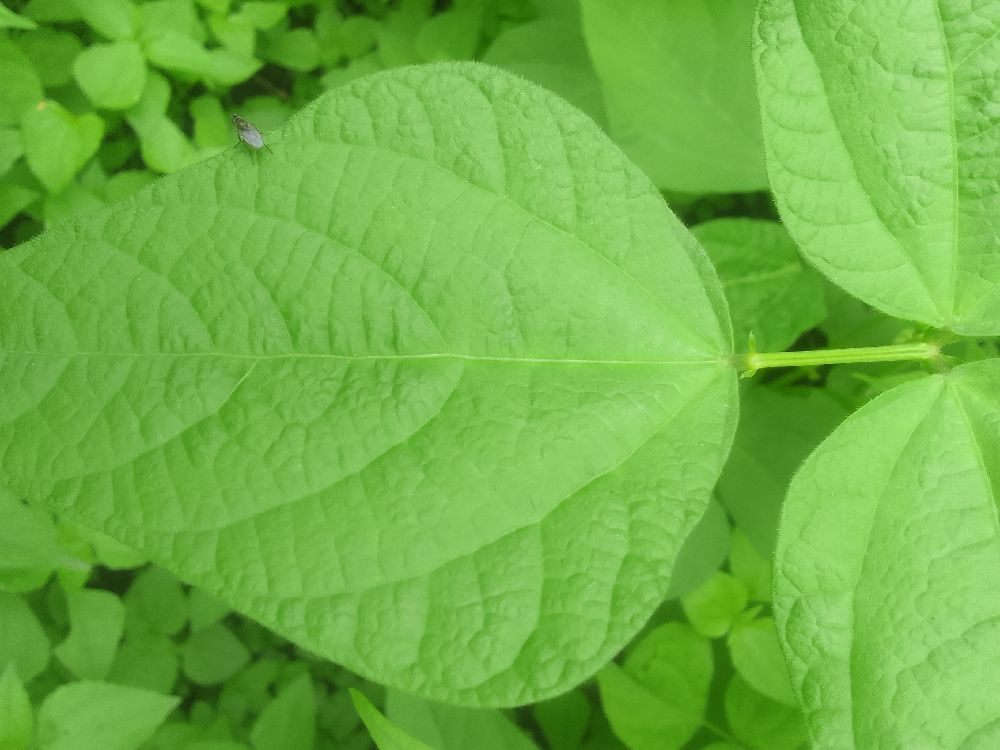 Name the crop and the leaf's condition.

common bean, healthy
